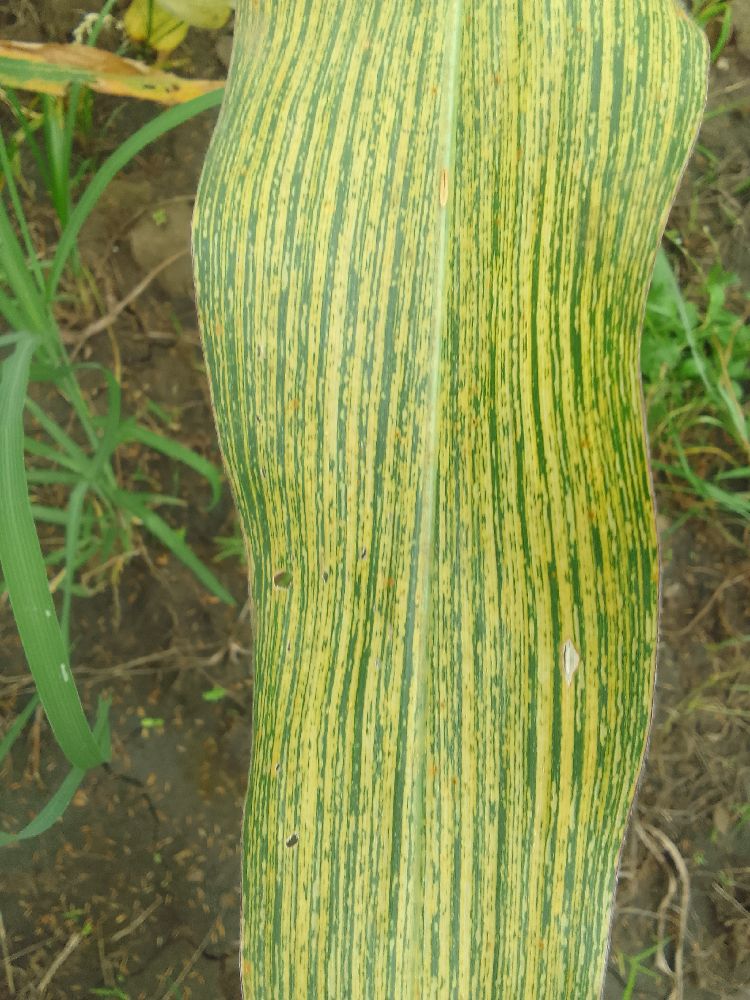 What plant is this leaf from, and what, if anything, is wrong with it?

maize, maize streak virus
